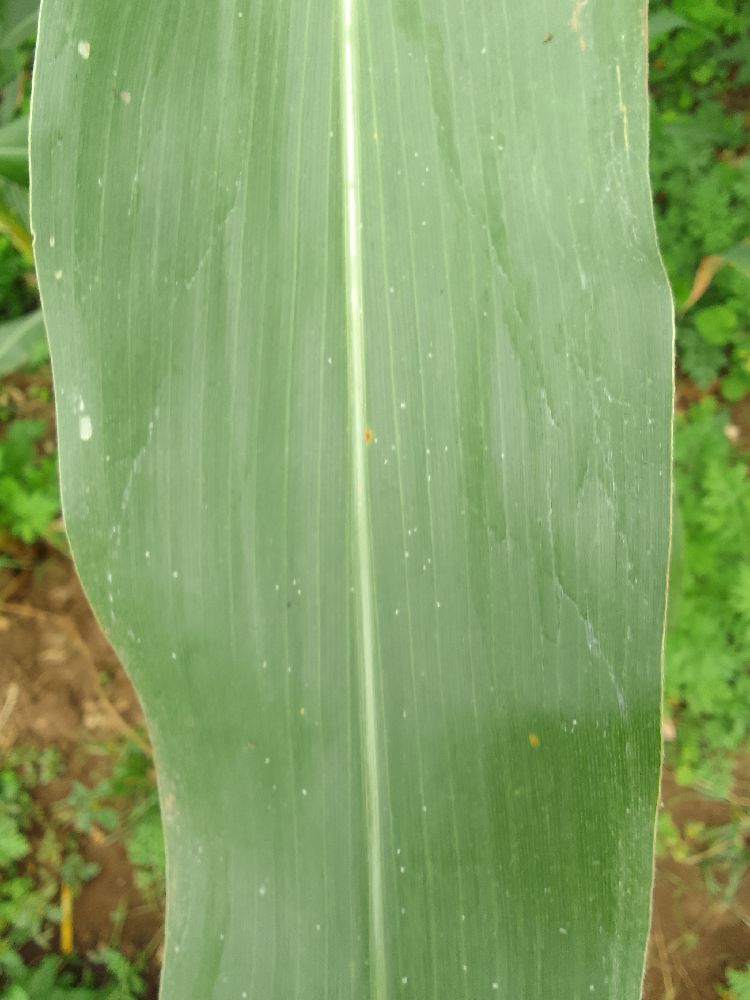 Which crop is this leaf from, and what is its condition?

maize, healthy
